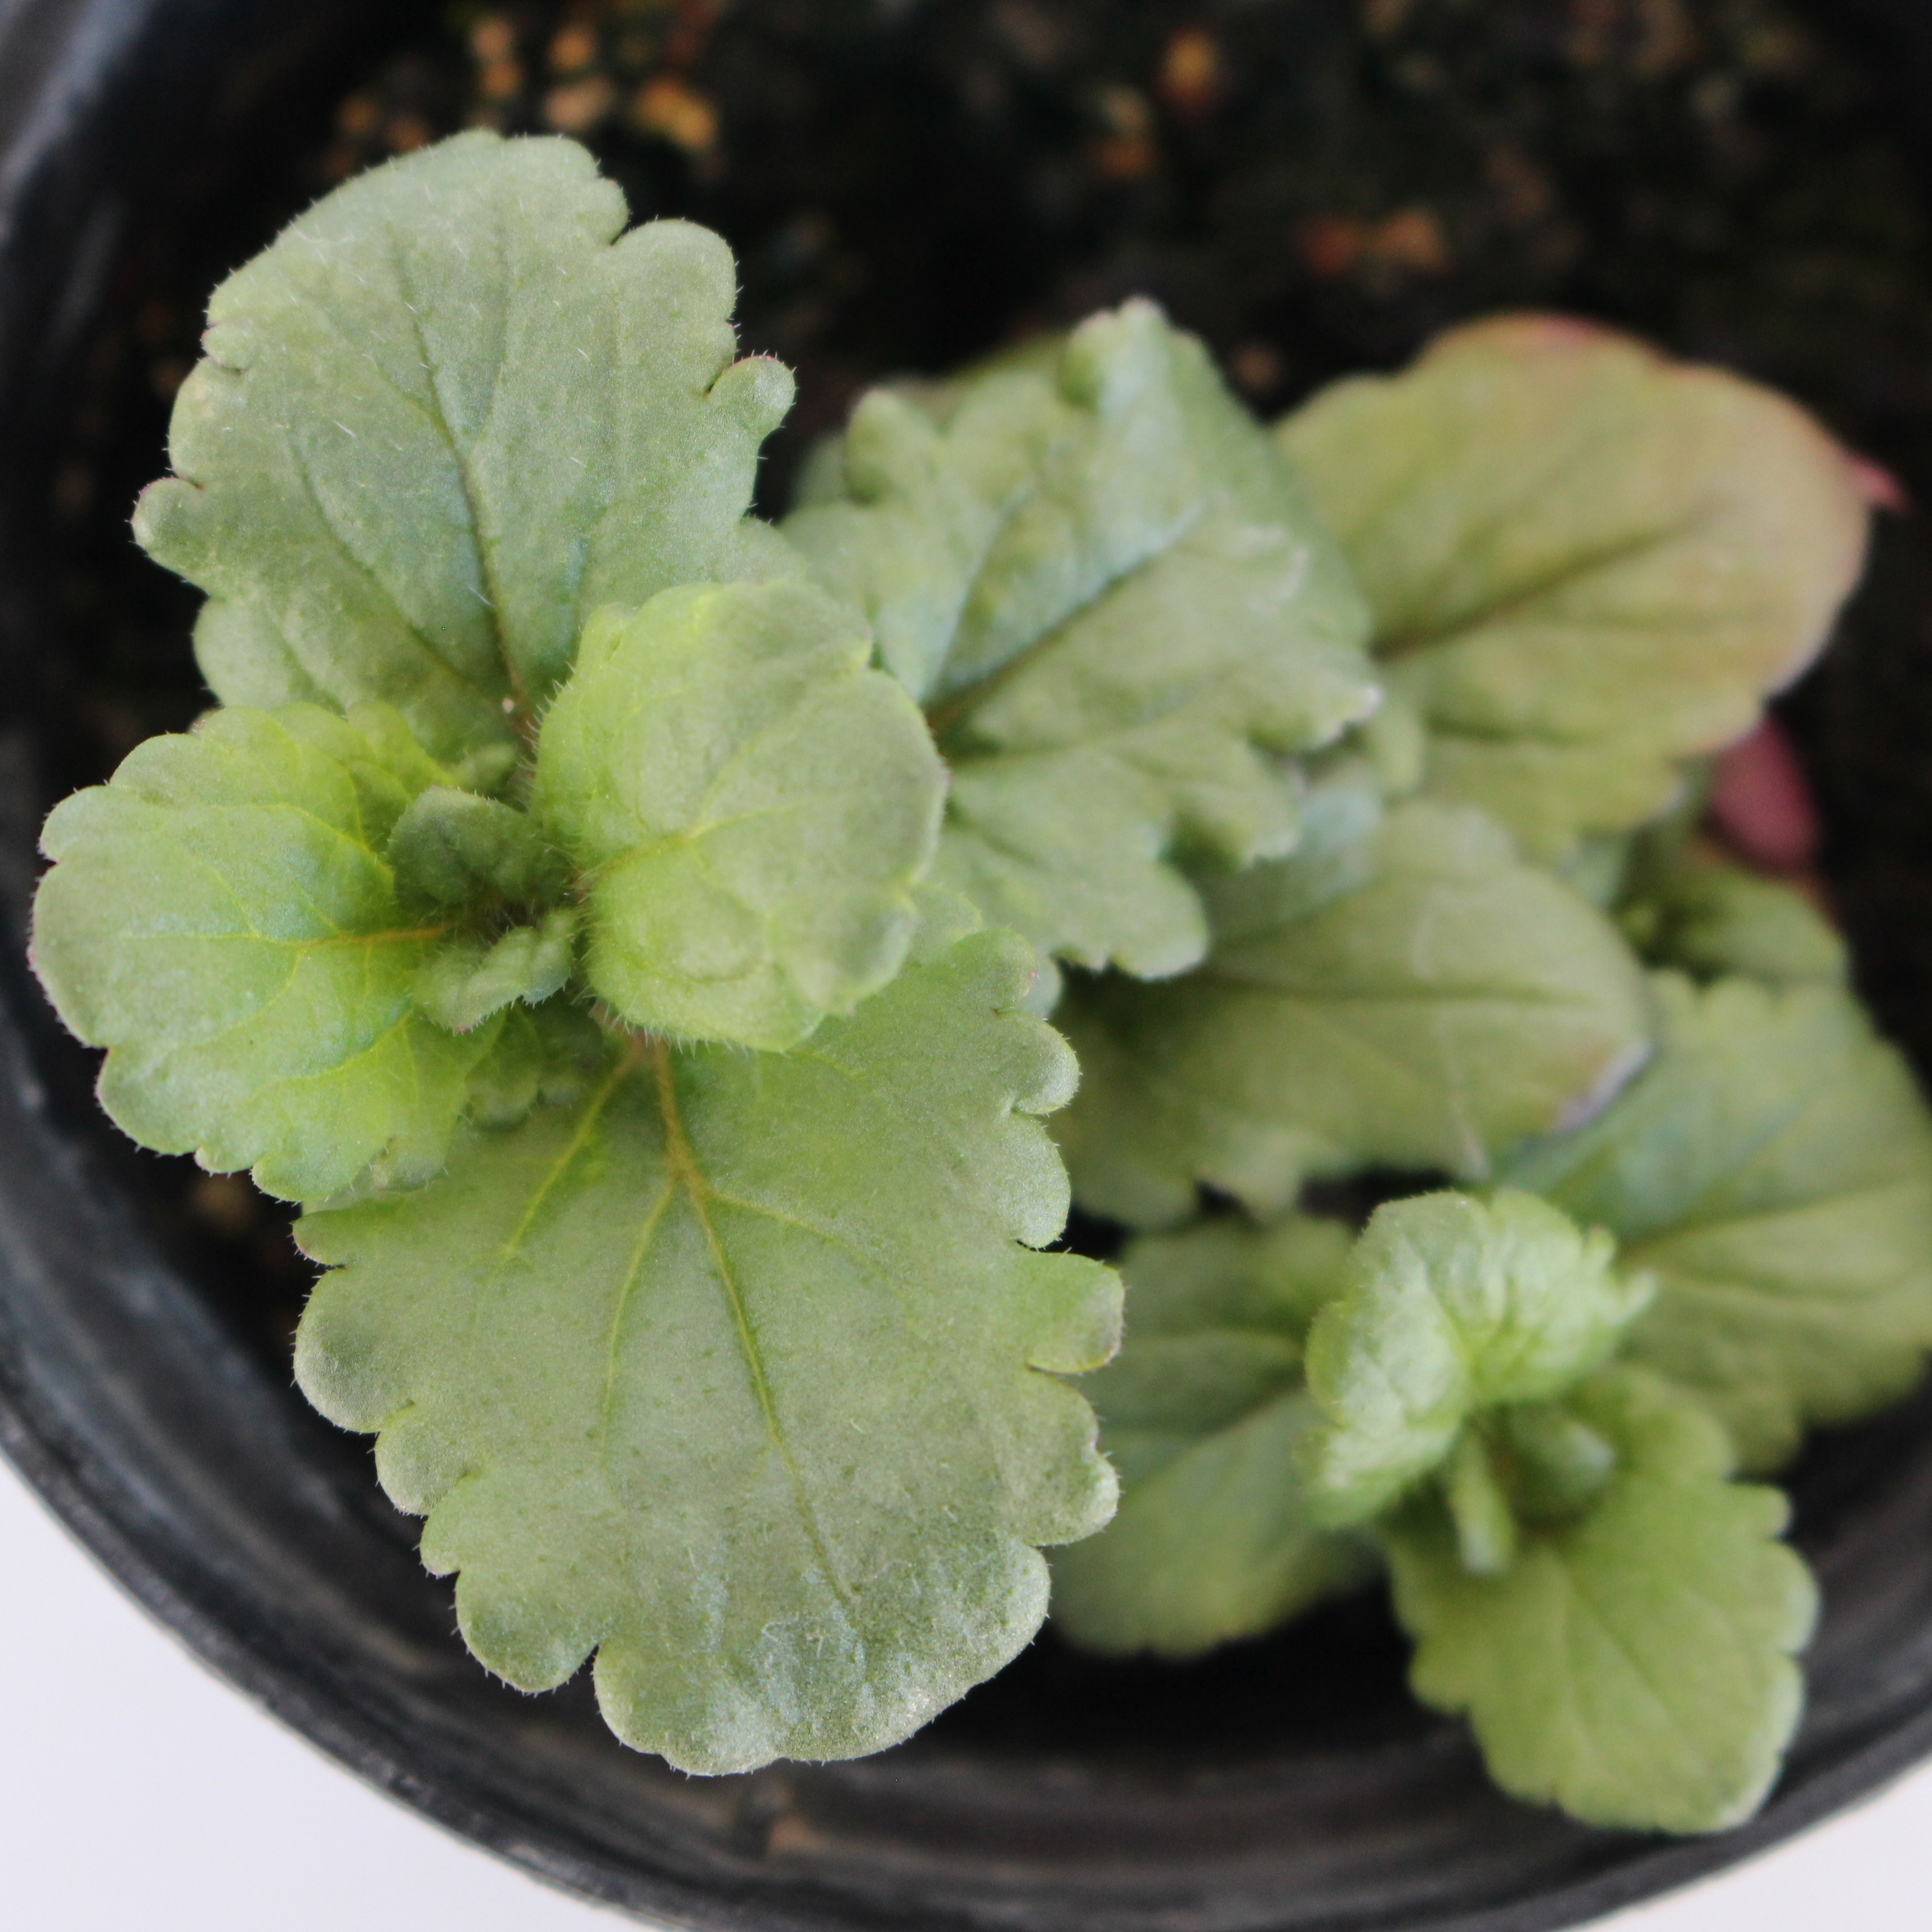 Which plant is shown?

Veronica persica
